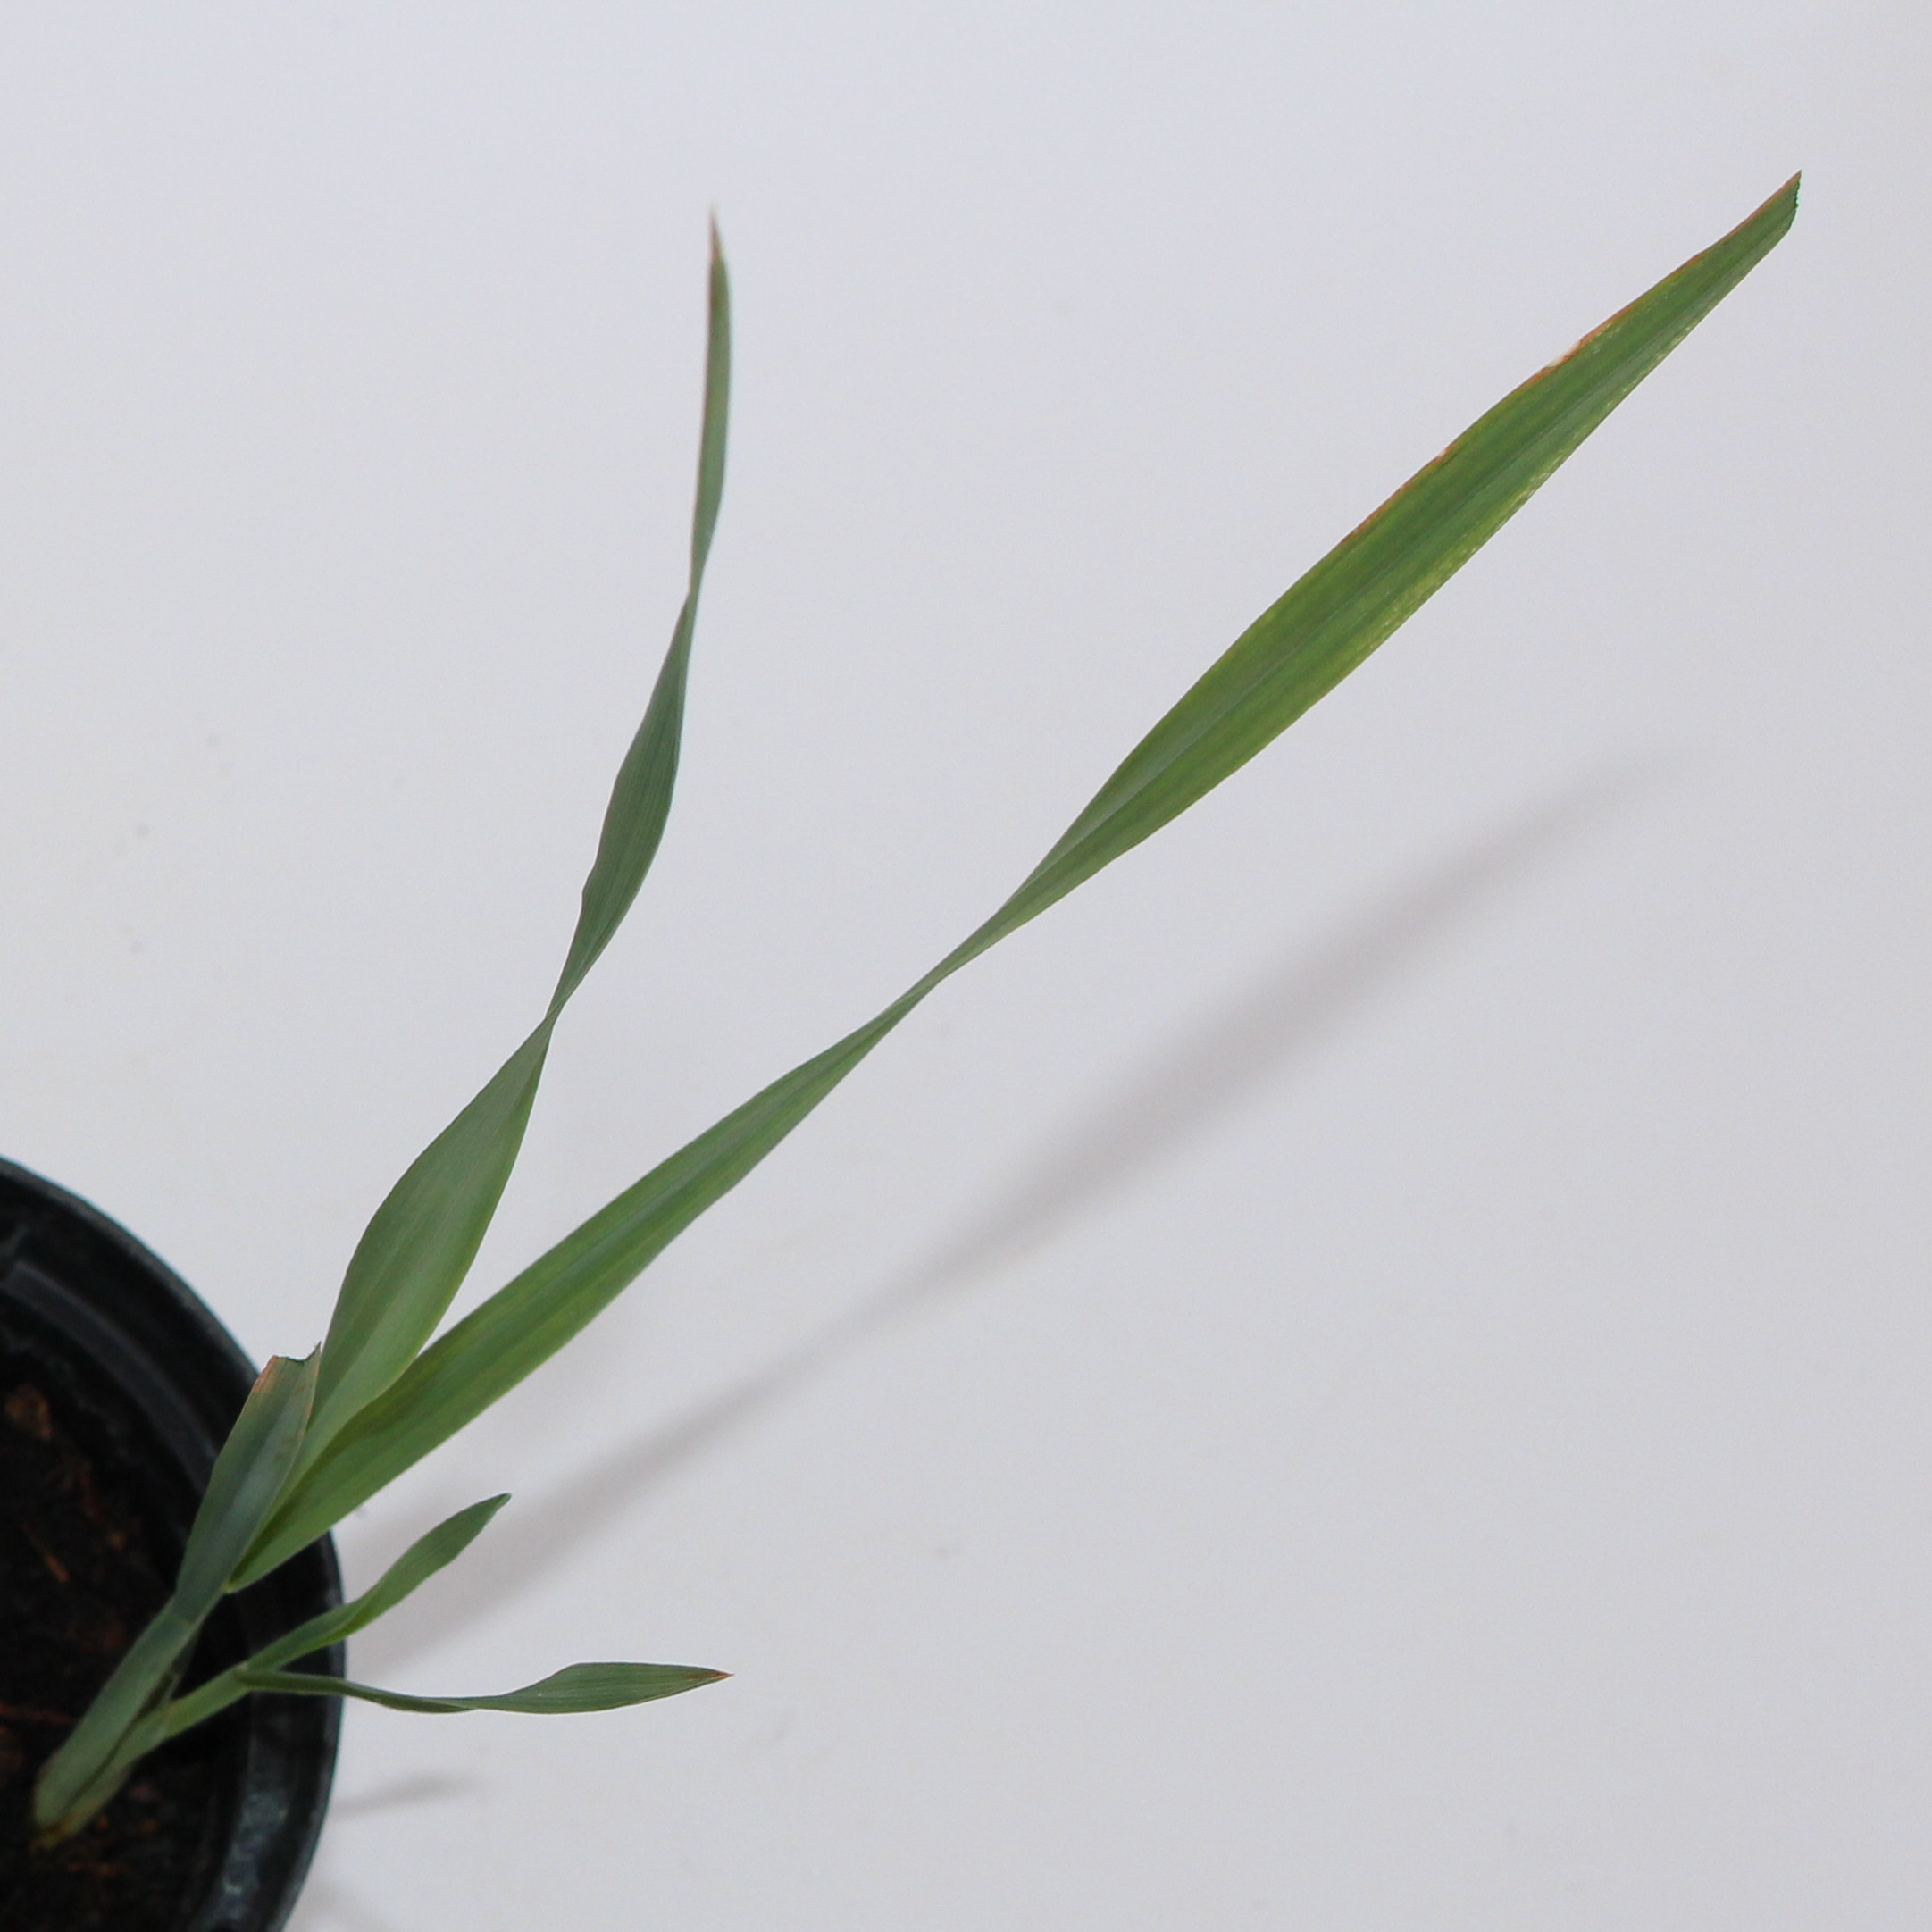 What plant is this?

Avena sterilis
